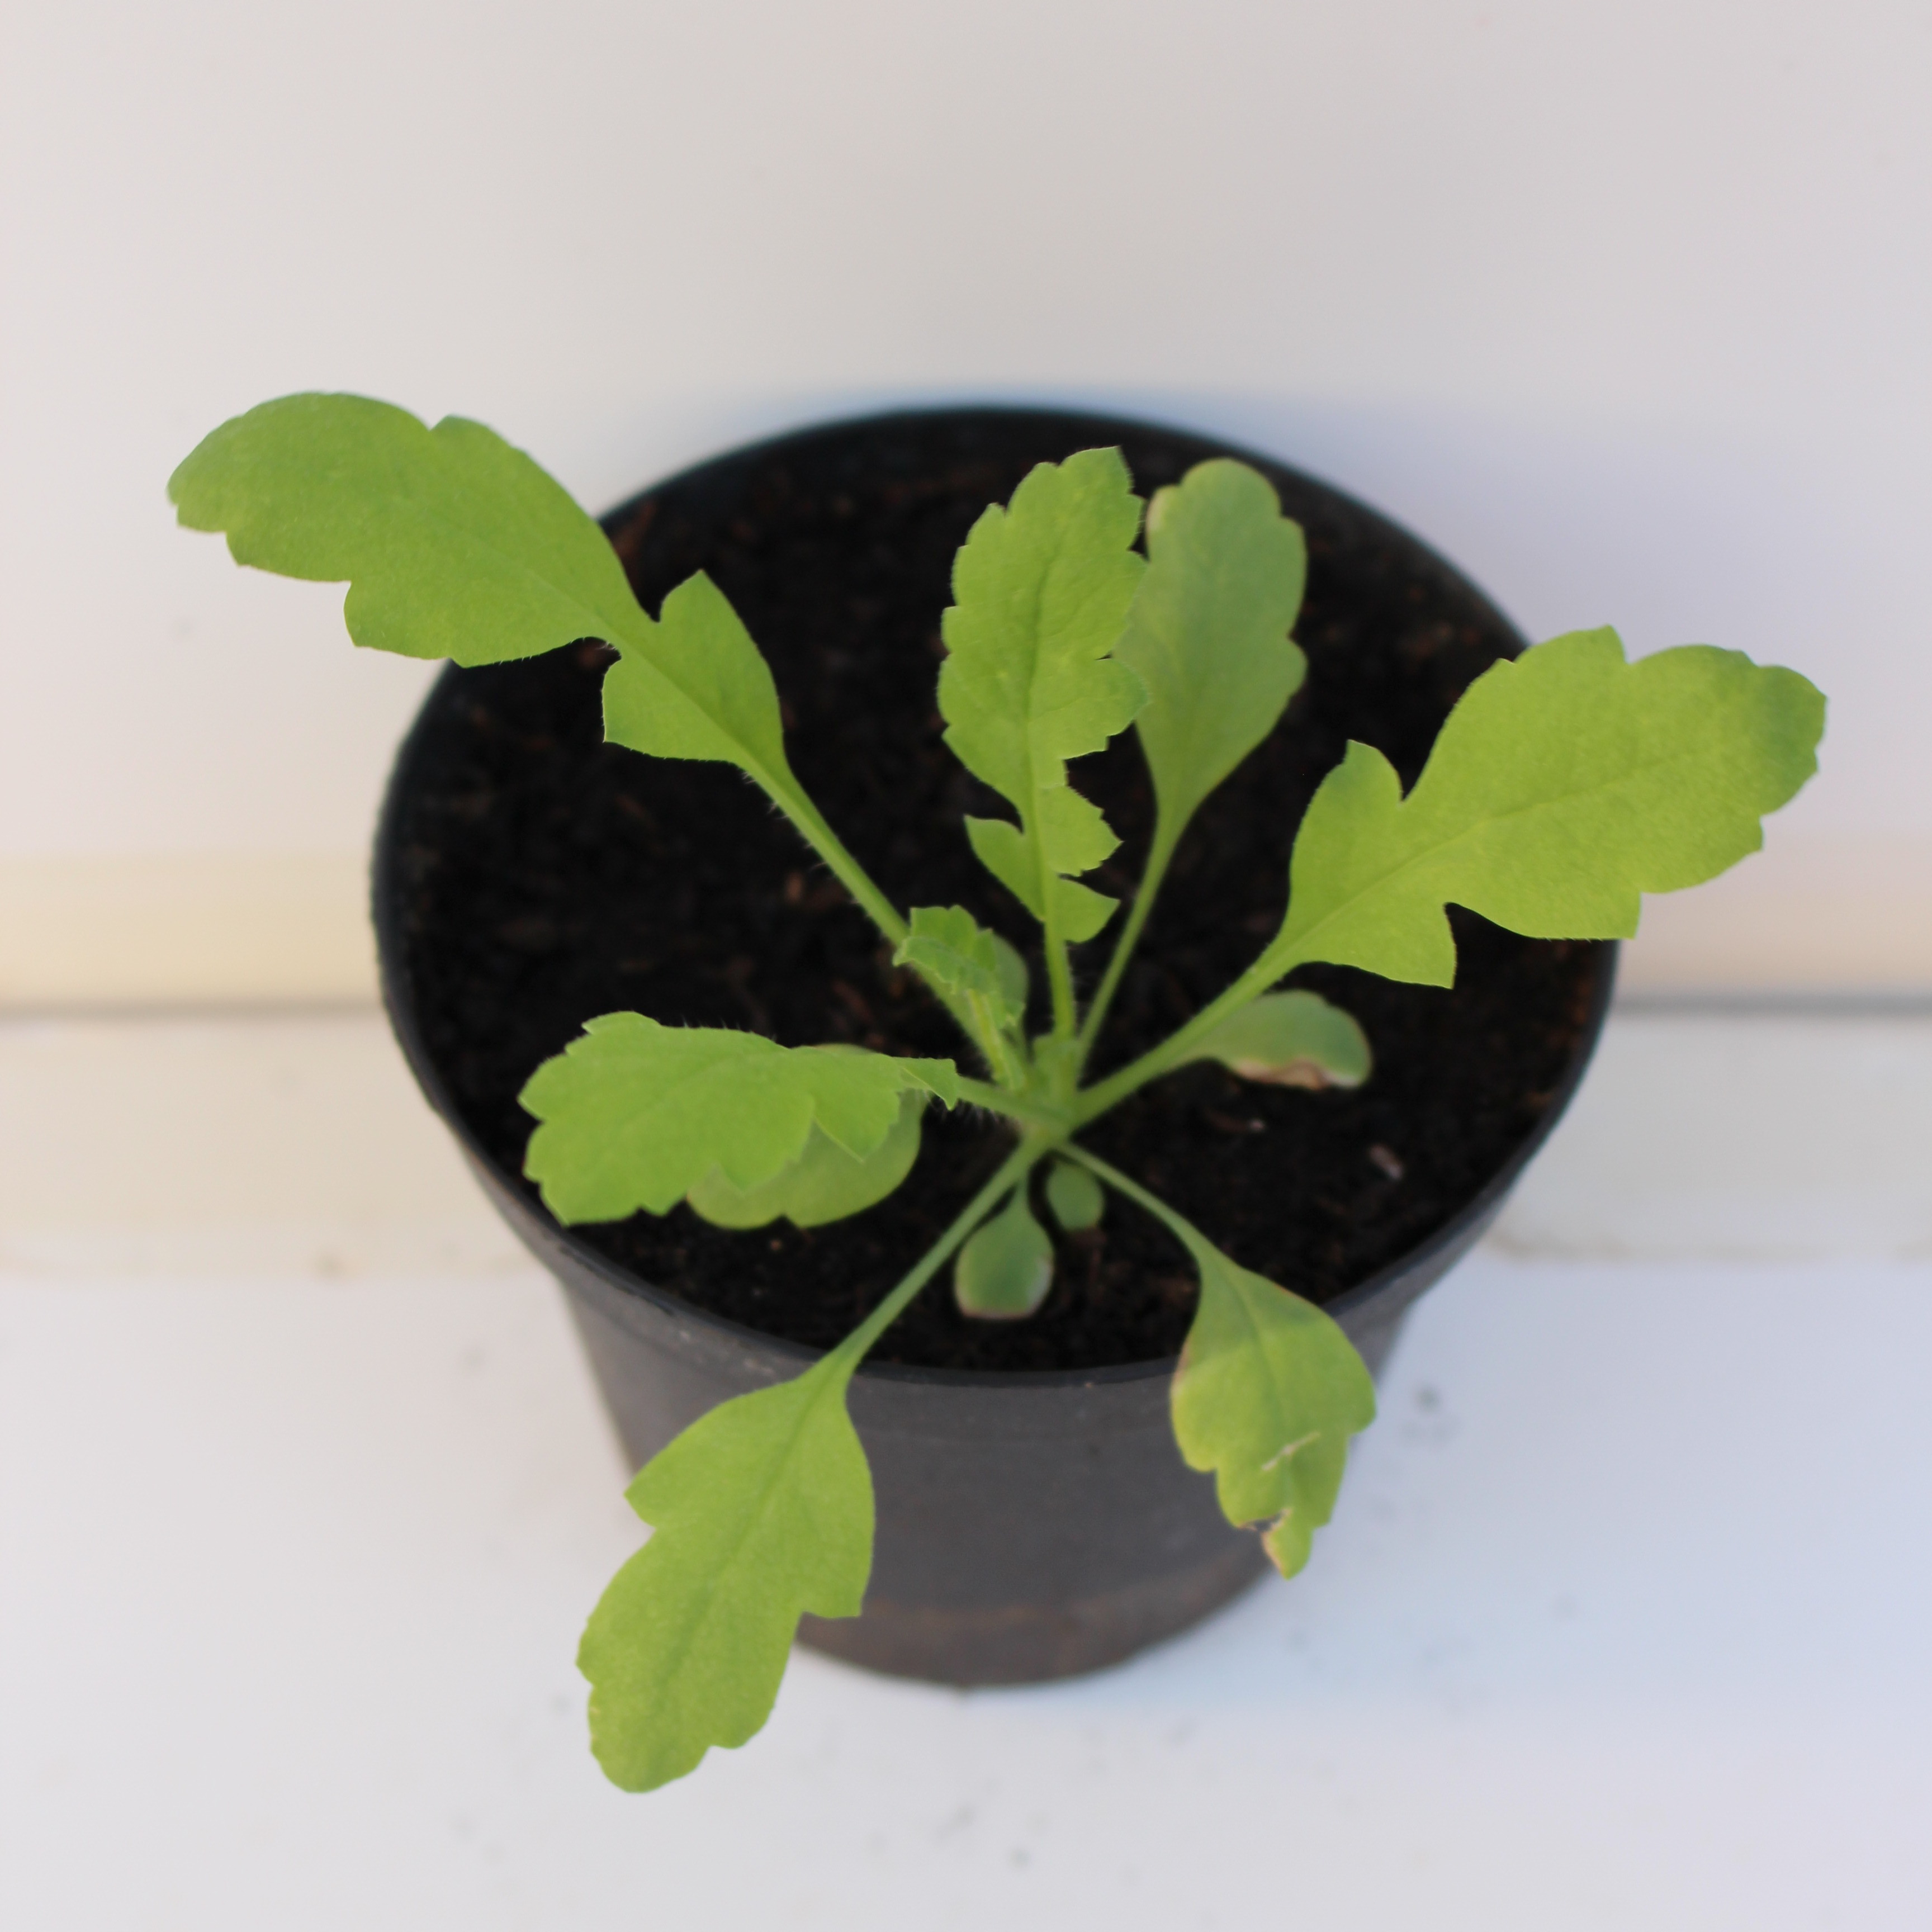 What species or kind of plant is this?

Papaver rhoeas
